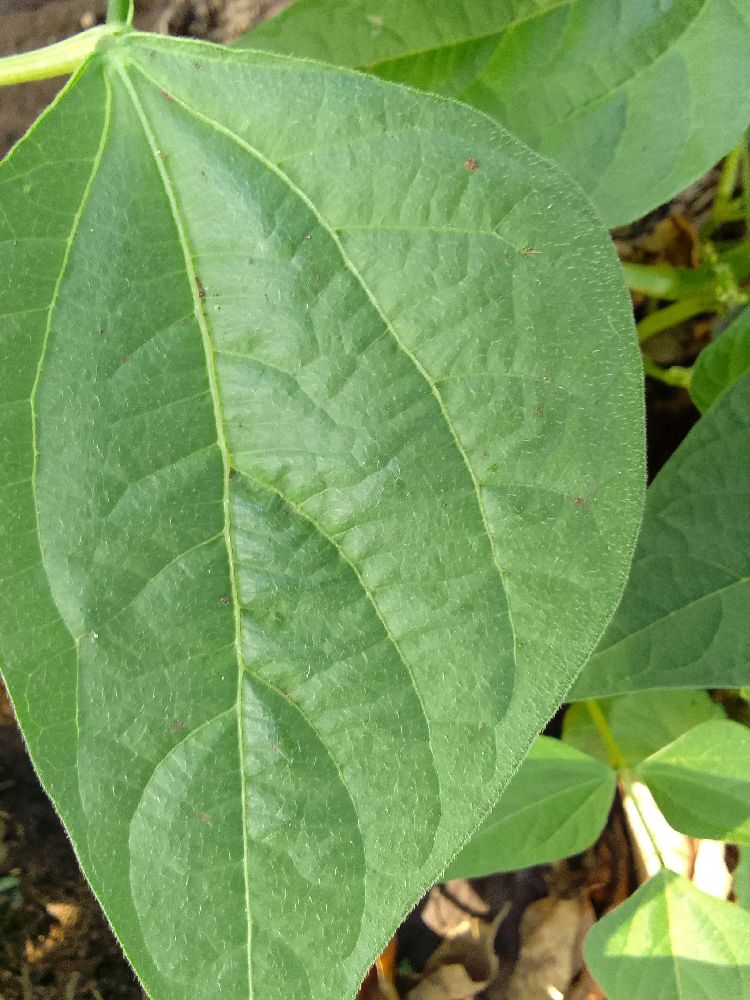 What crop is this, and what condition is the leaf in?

common bean, healthy
